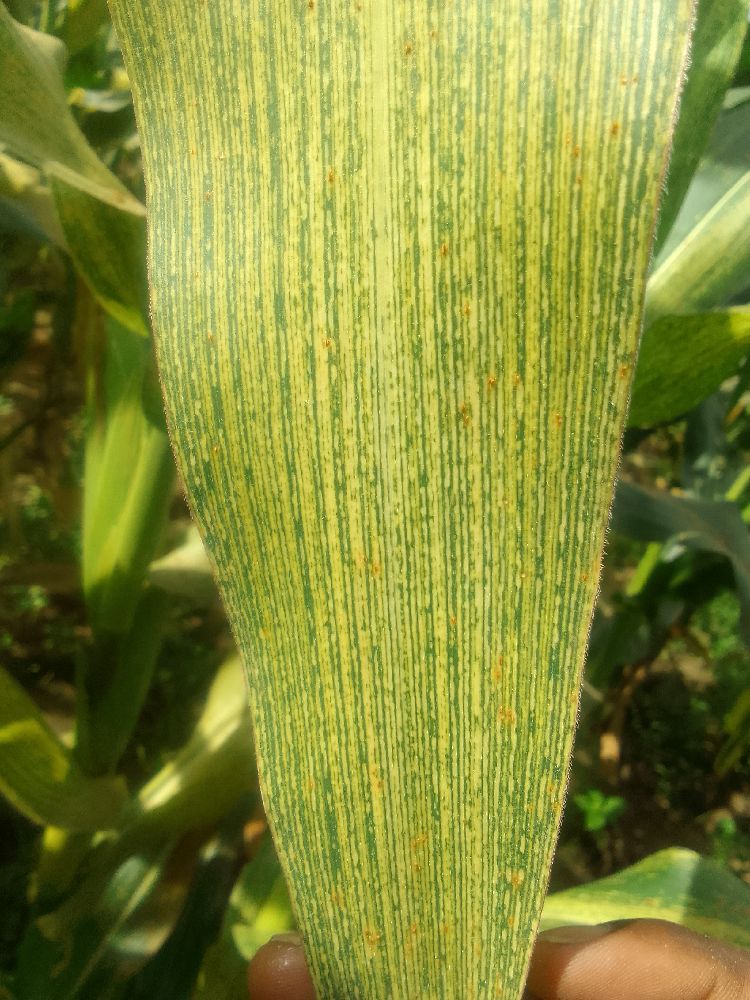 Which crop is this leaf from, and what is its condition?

maize, maize streak virus
